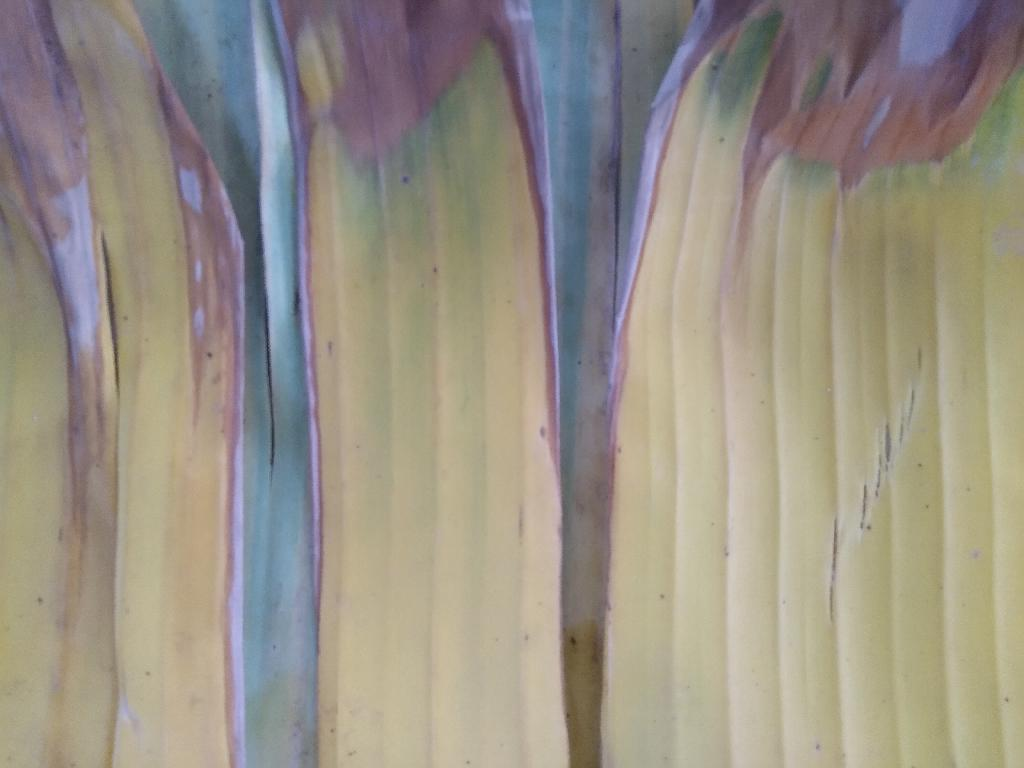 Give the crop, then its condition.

banana, fusarium wilt race 1
